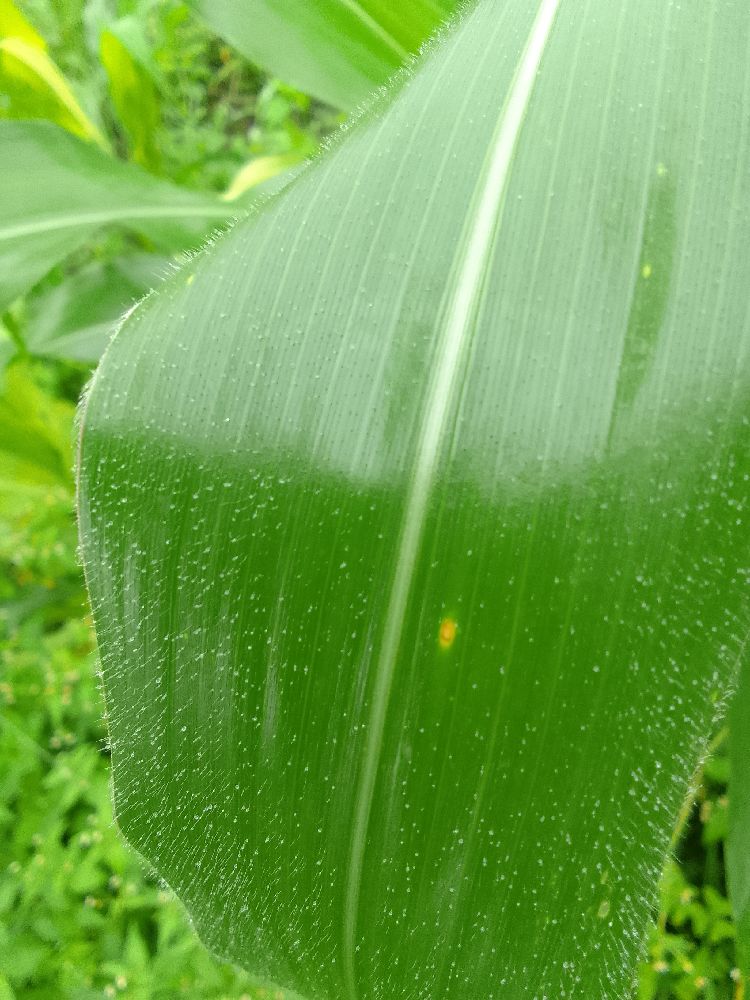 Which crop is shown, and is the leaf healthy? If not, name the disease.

maize, healthy
